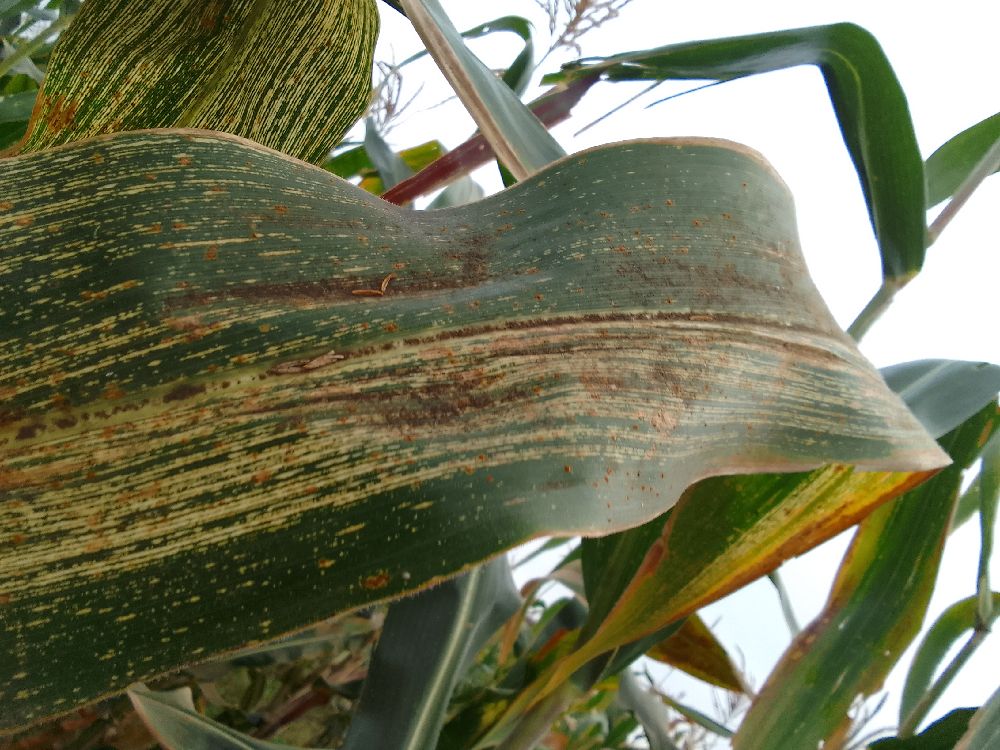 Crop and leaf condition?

maize, maize streak virus
